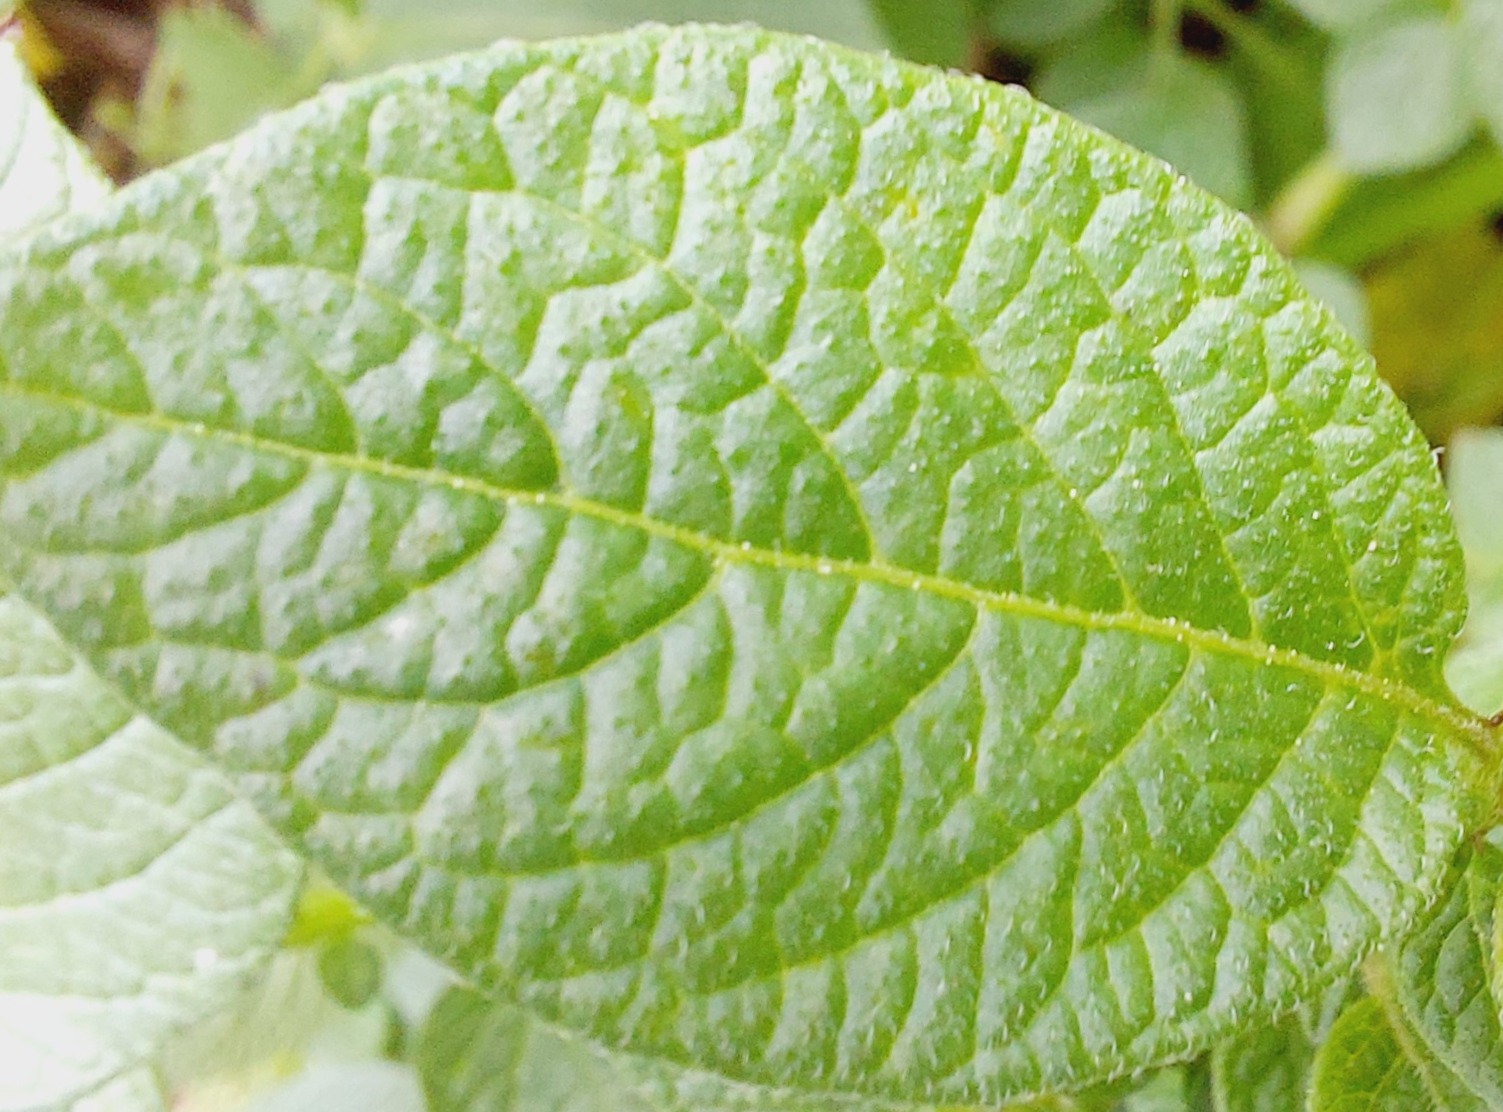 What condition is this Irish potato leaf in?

healthy
